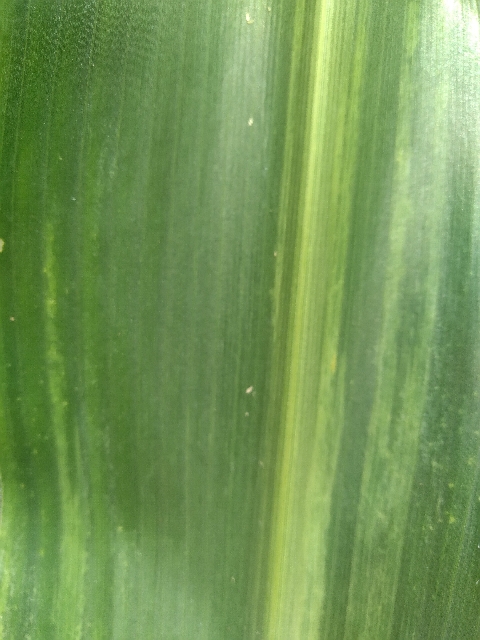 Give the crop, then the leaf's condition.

maize, maize lethal necrosis
